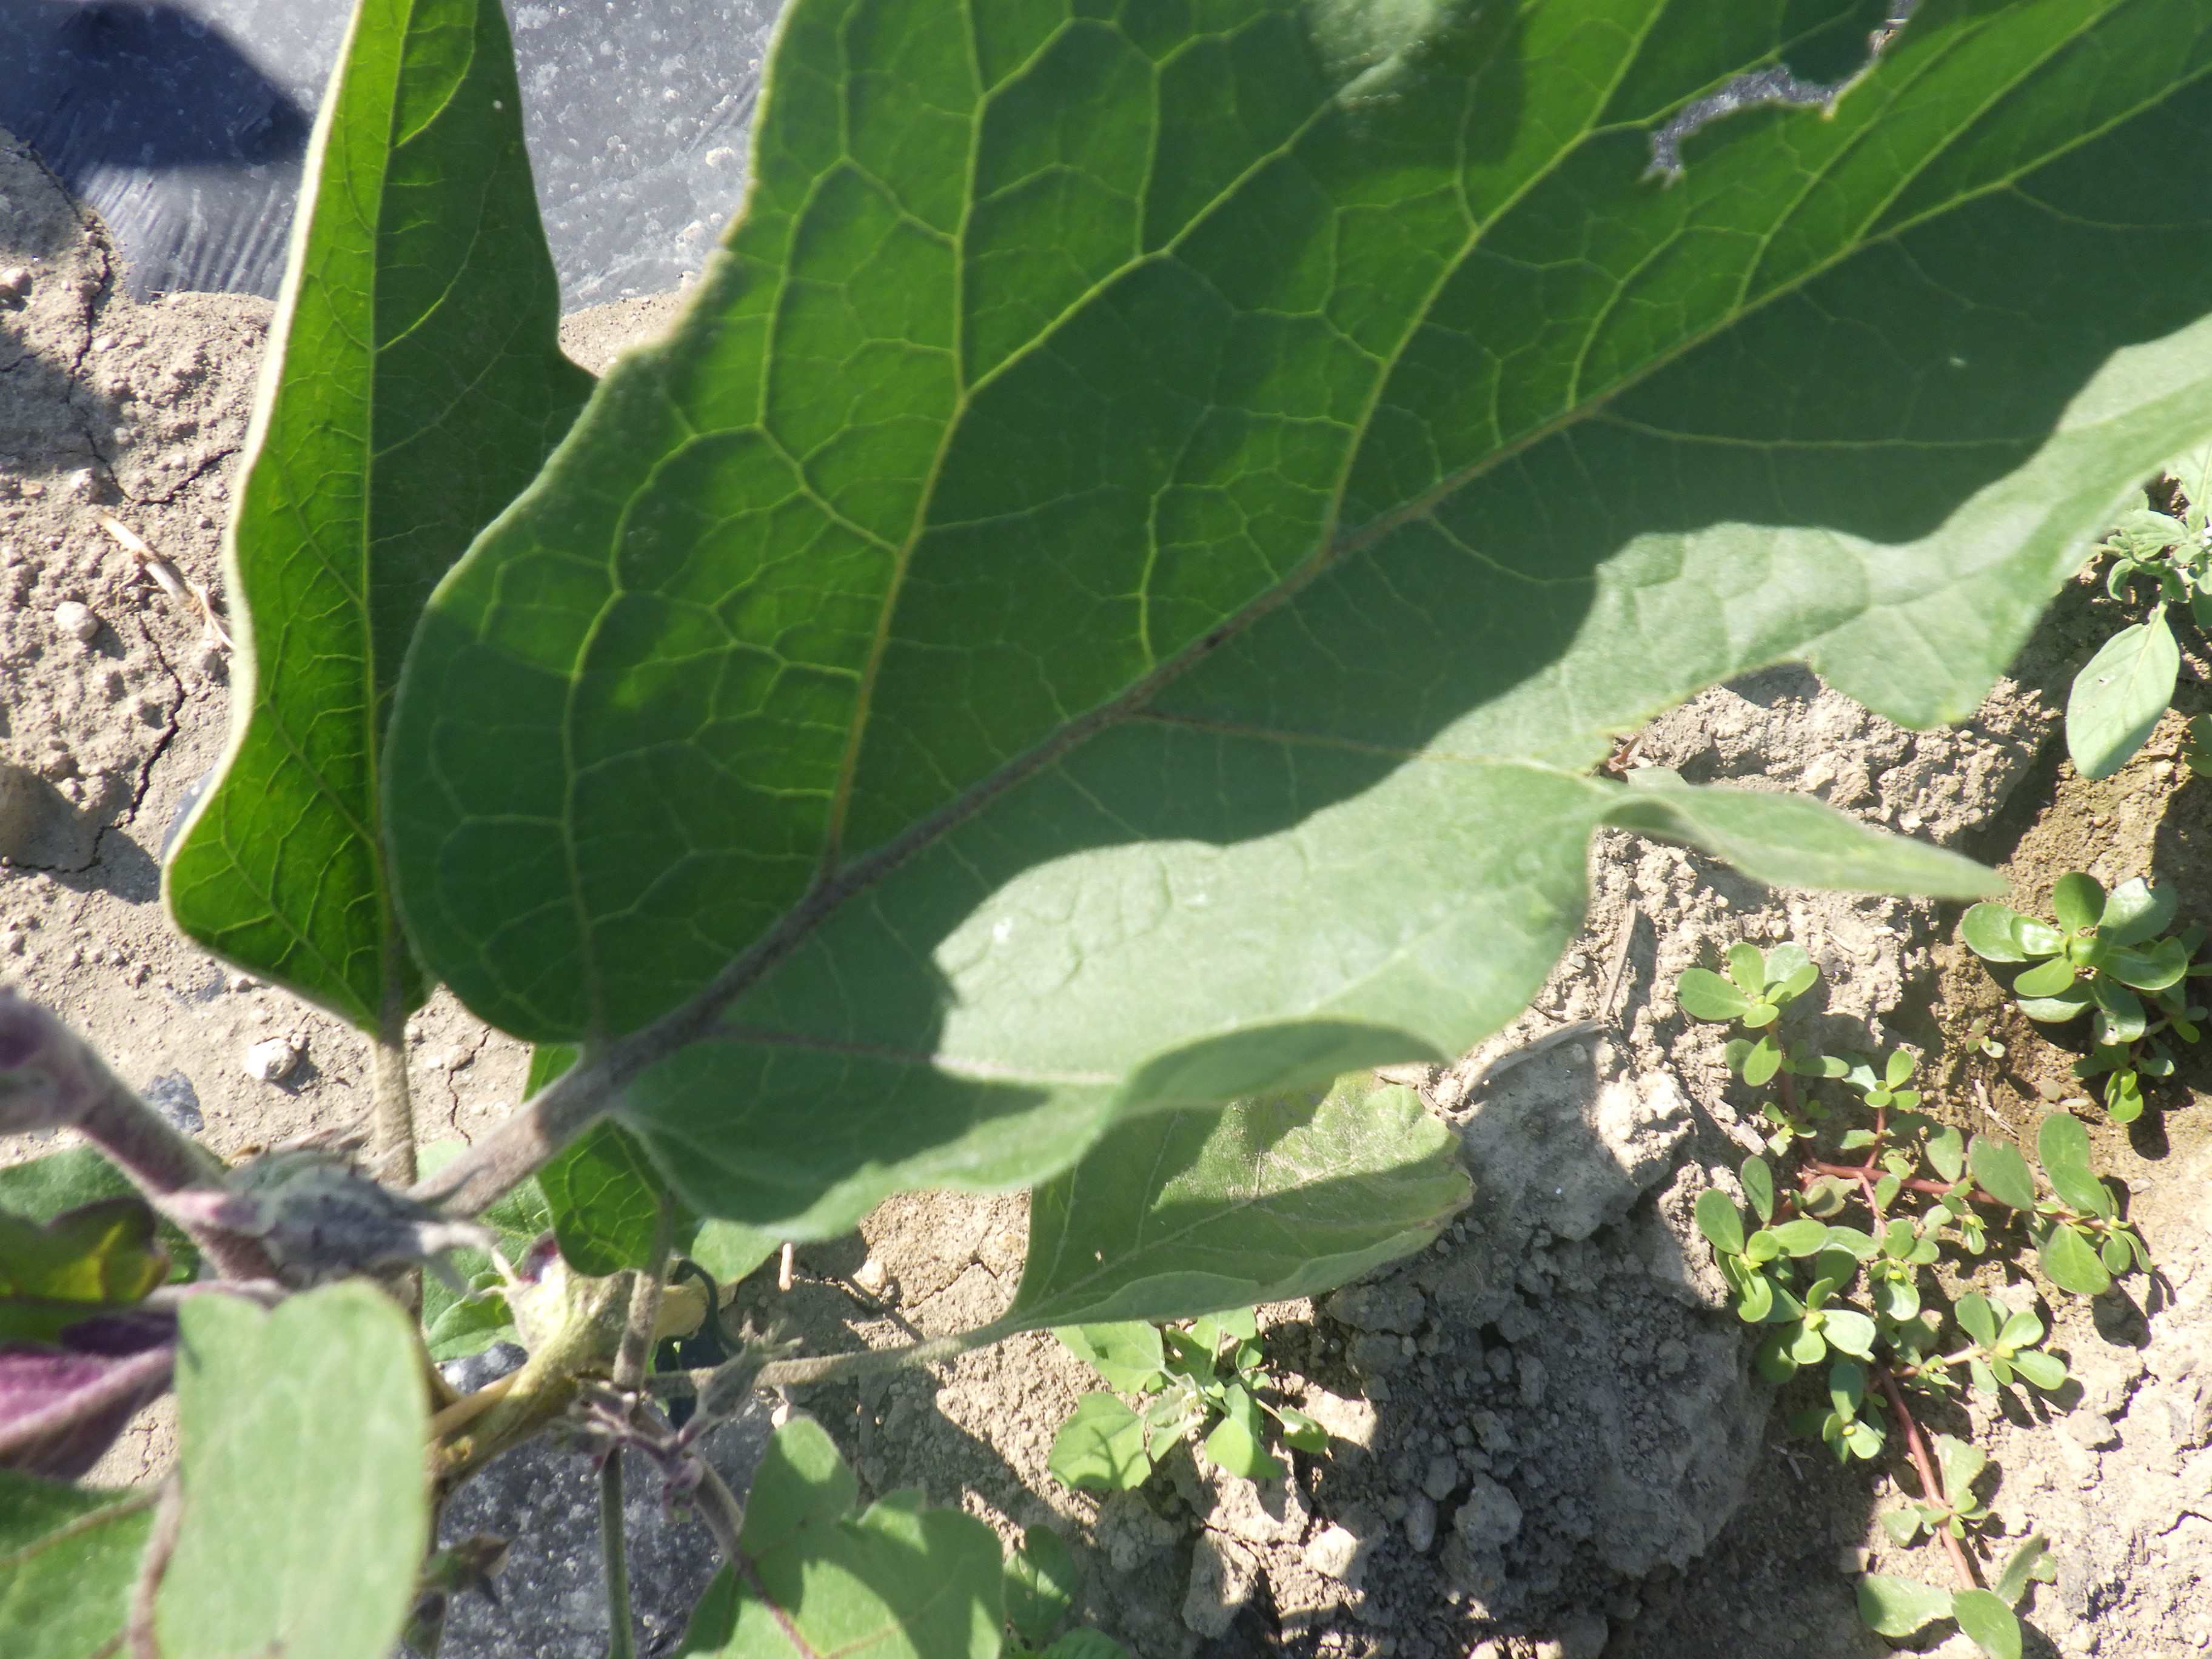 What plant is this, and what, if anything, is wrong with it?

aubergine, aphids, colorado potato beetle
